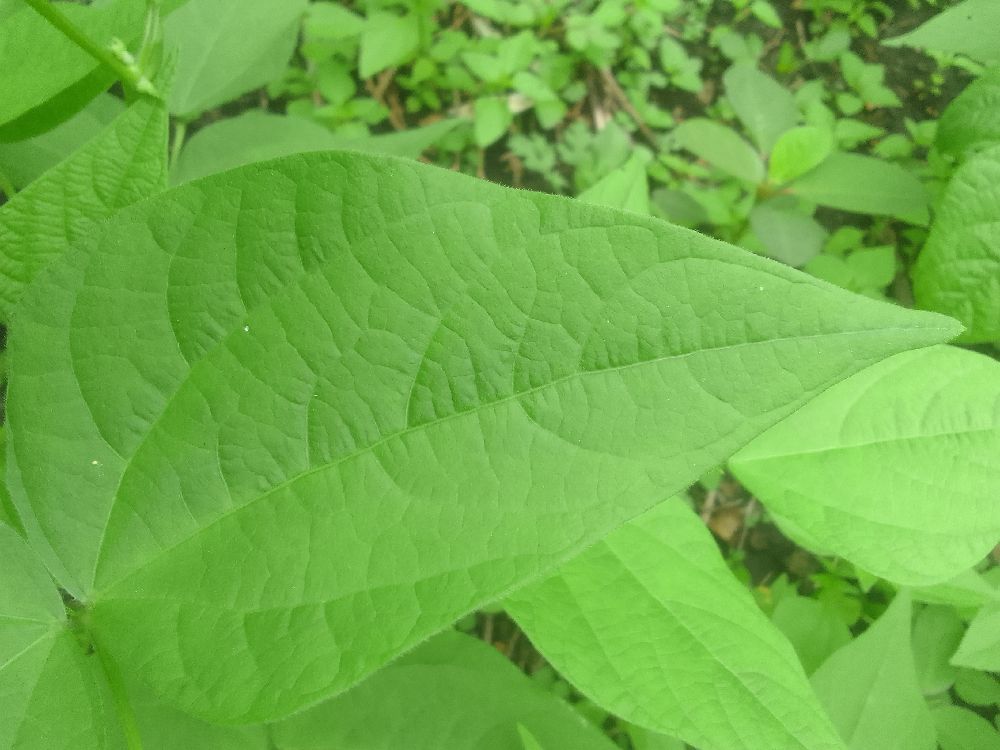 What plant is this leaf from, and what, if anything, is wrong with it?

common bean, healthy
